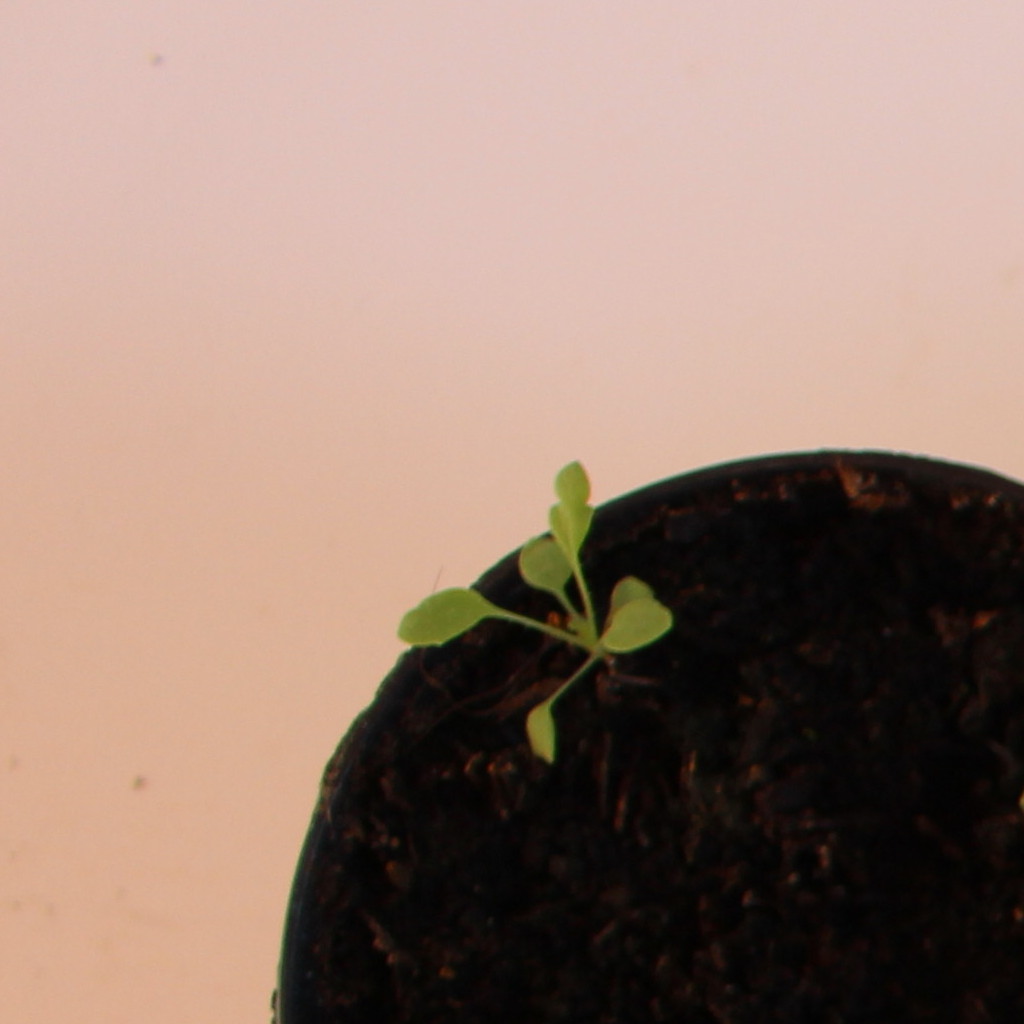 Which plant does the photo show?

Papaver rhoeas
